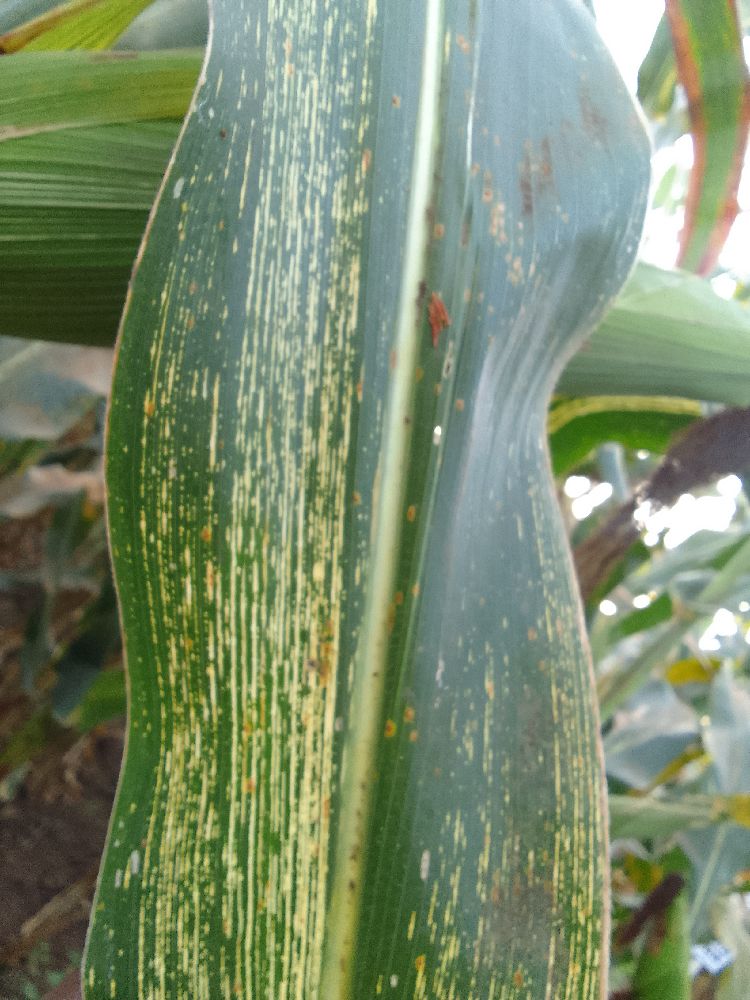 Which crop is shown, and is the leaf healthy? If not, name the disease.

maize, maize streak virus
